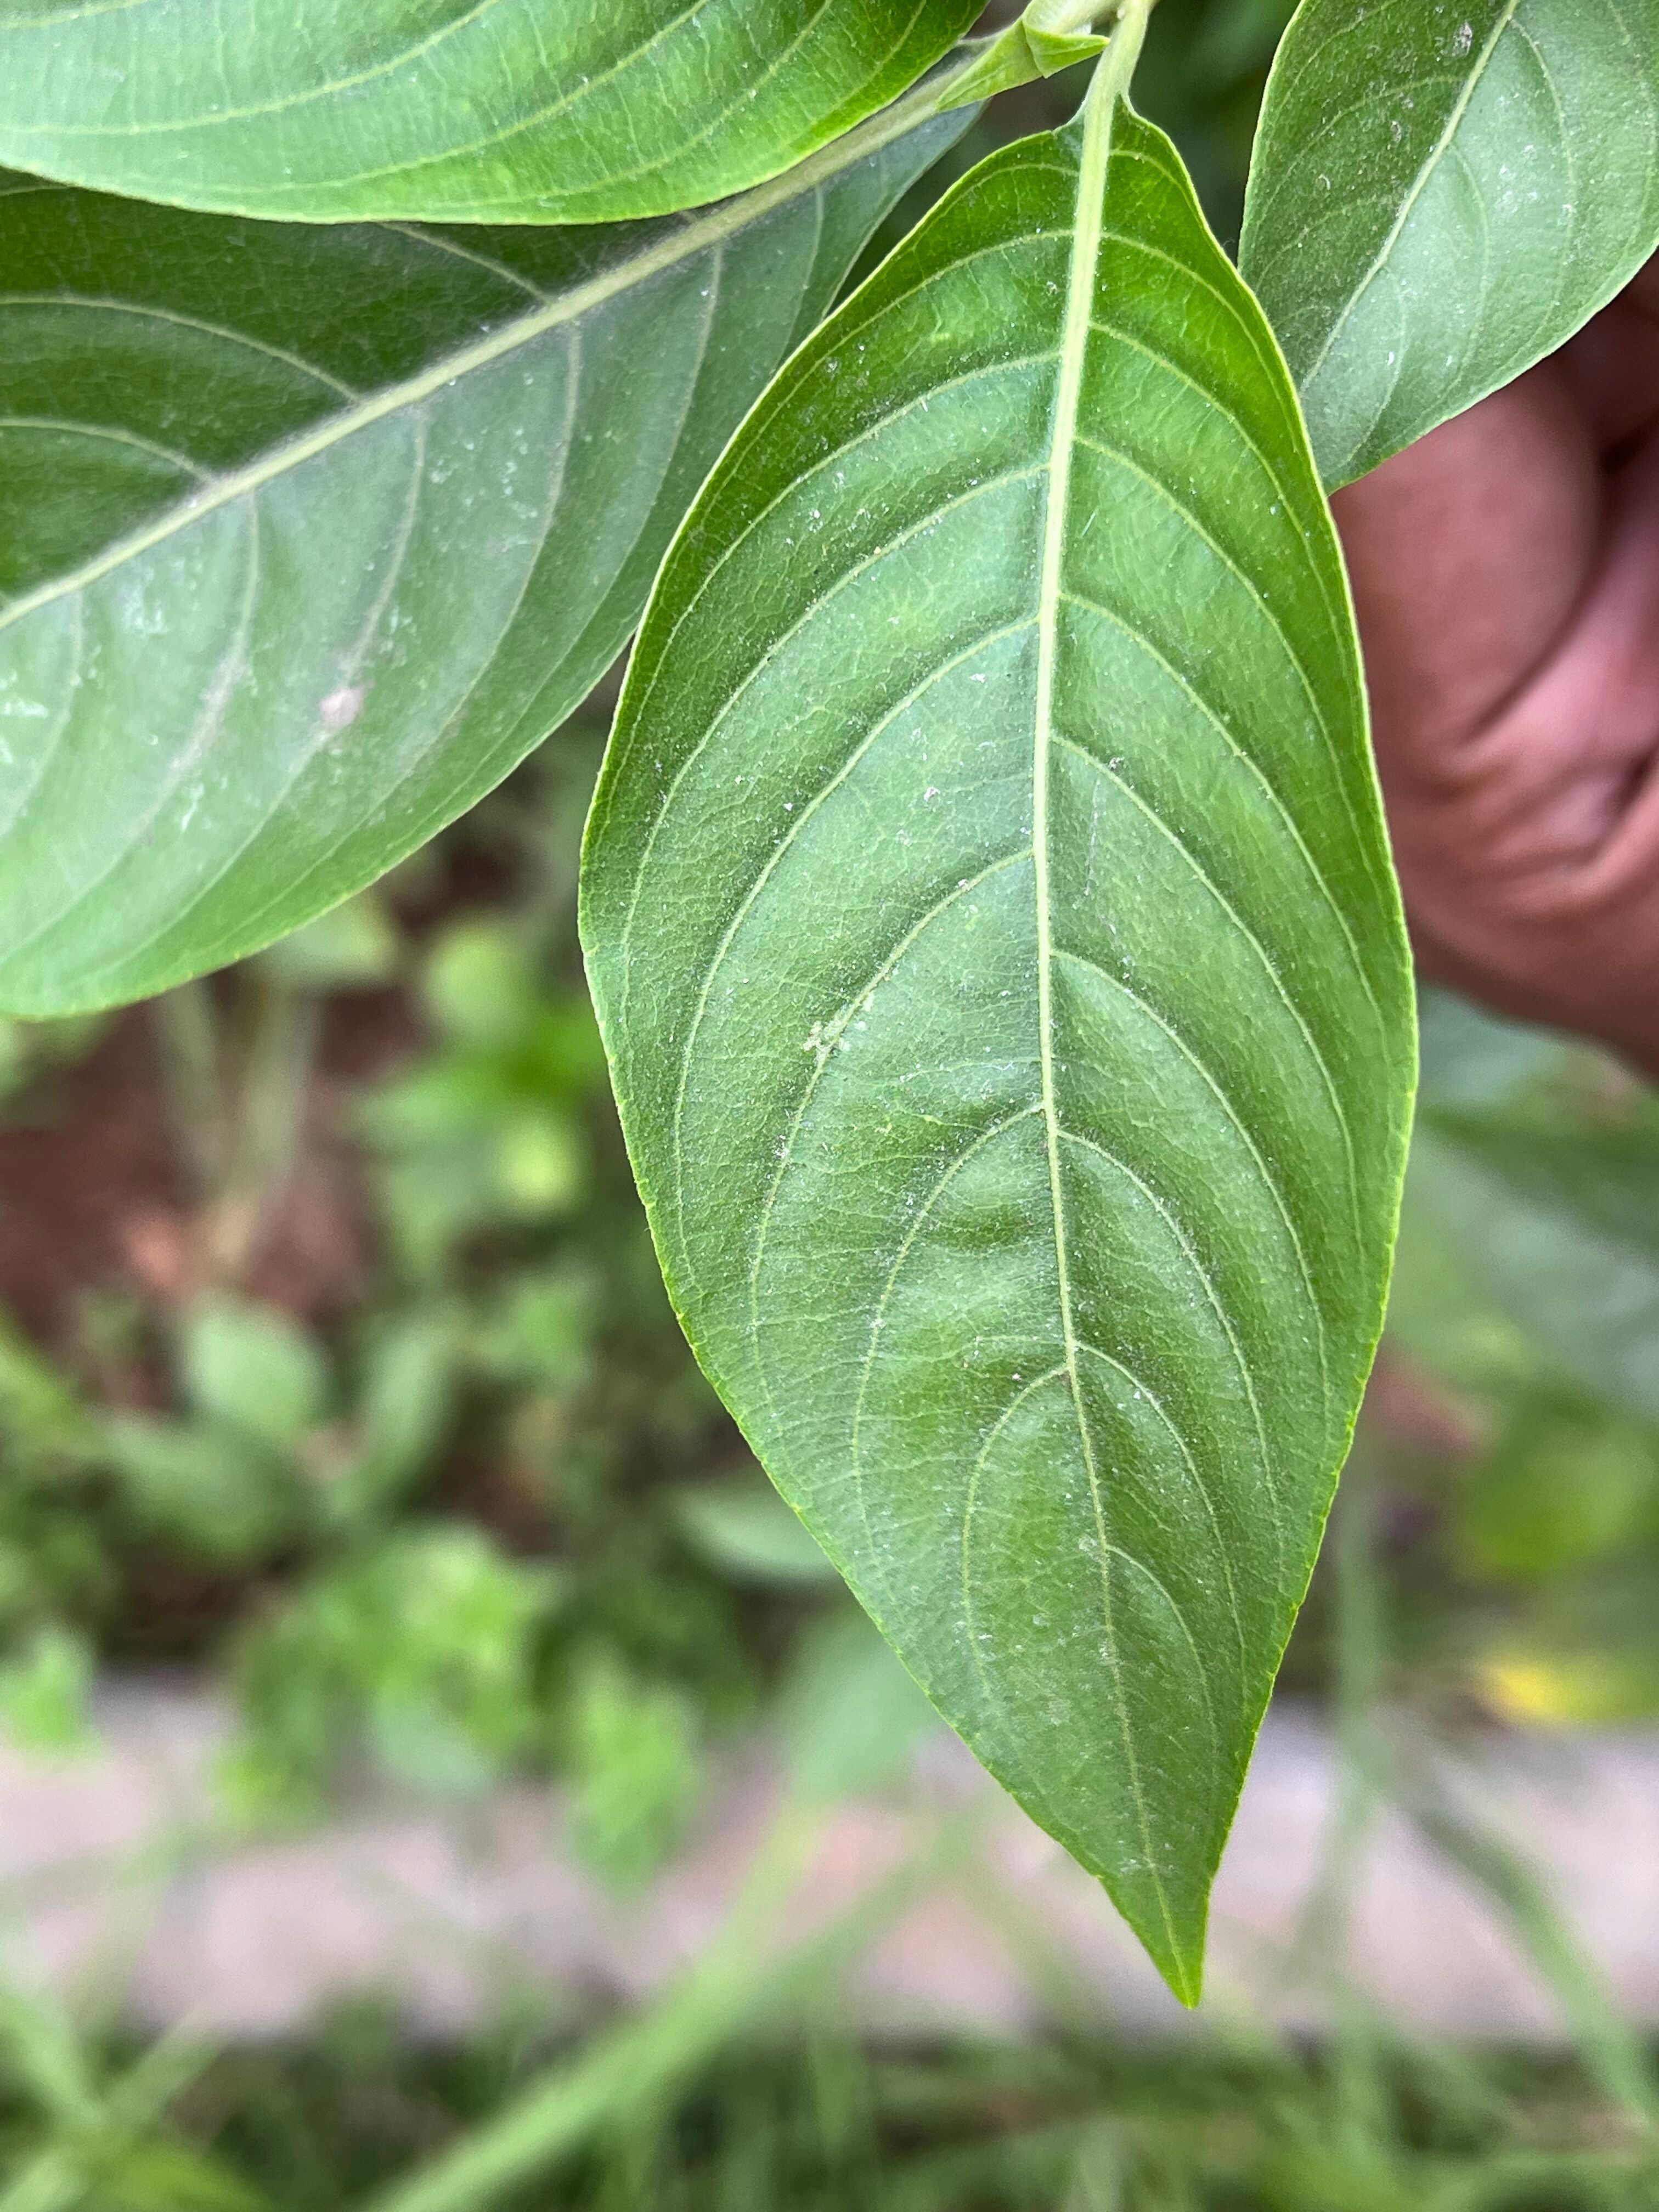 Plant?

vasaka
